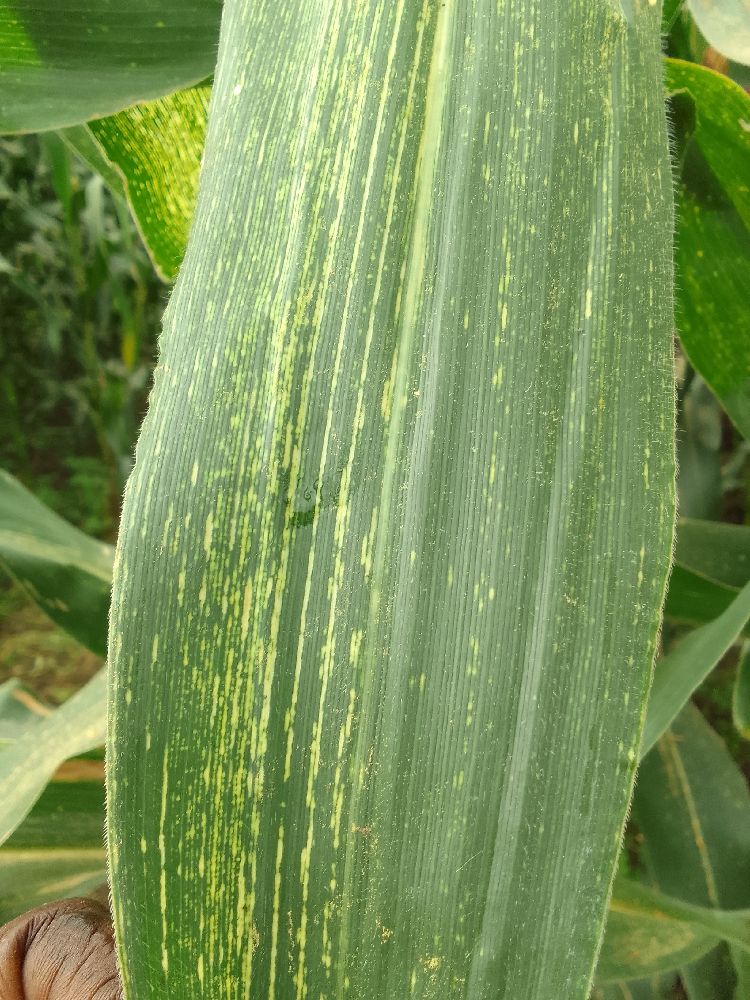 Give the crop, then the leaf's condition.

maize, maize streak virus
